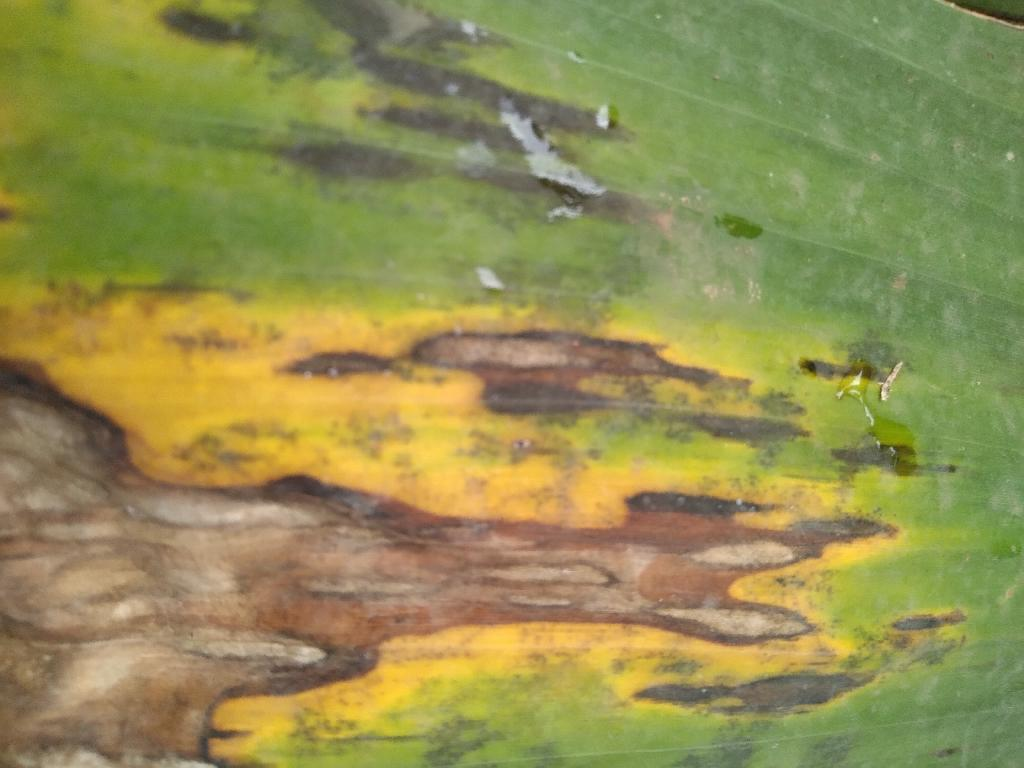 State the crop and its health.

banana, black sigatoka
